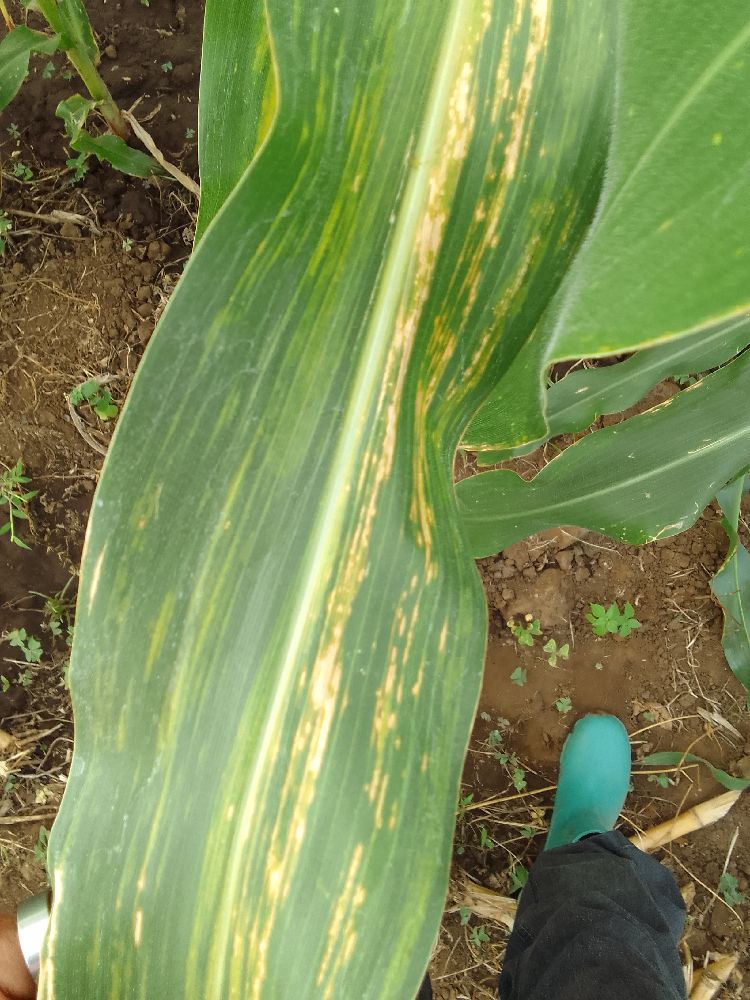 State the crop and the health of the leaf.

maize, maize lethal necrosis
